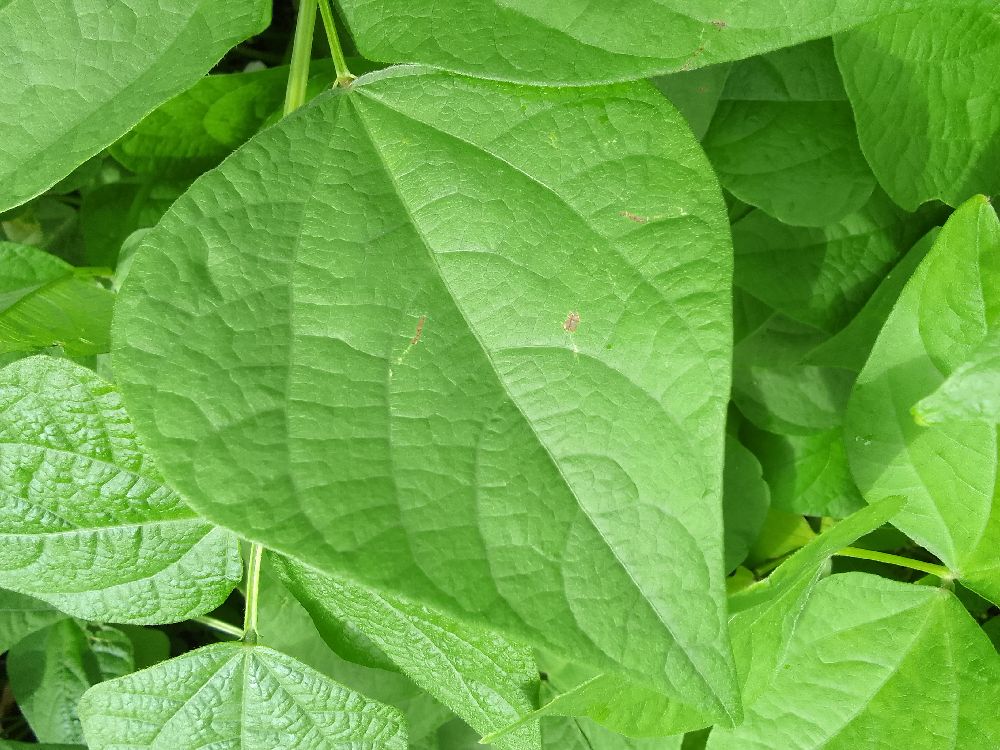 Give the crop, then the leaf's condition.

common bean, healthy
